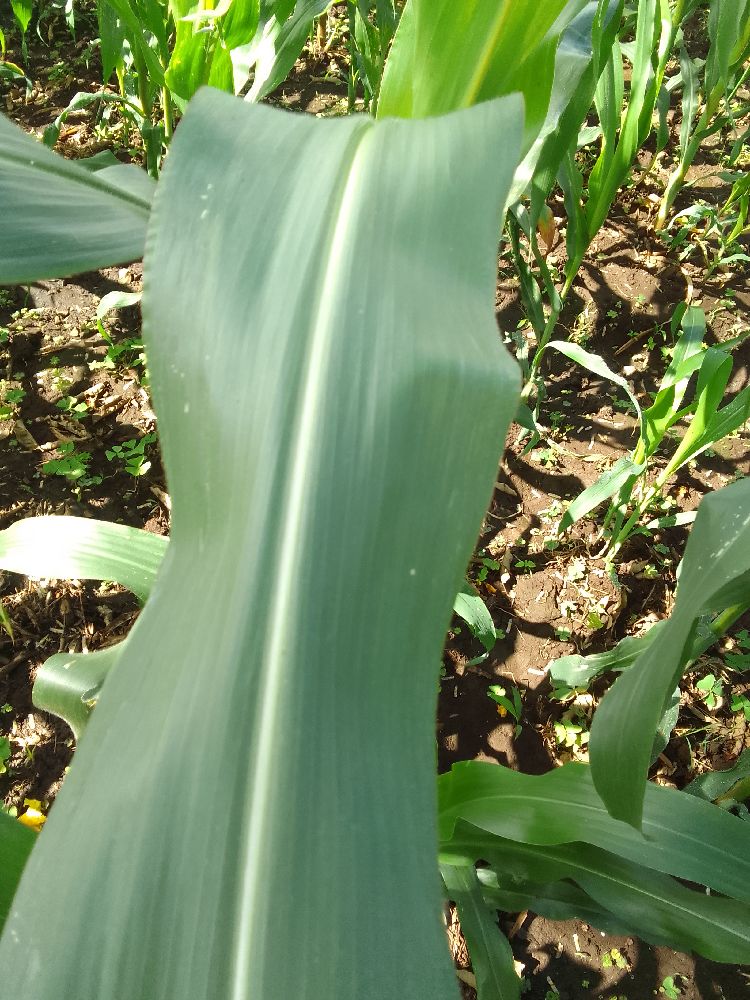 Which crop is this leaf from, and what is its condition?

maize, healthy
